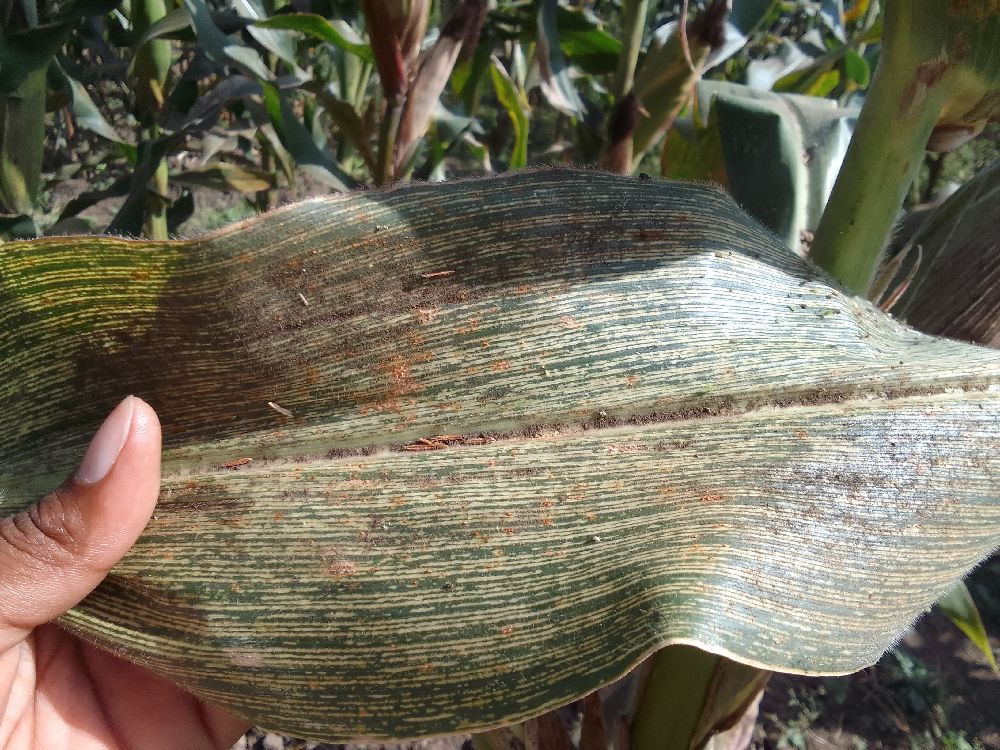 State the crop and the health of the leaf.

maize, maize streak virus
